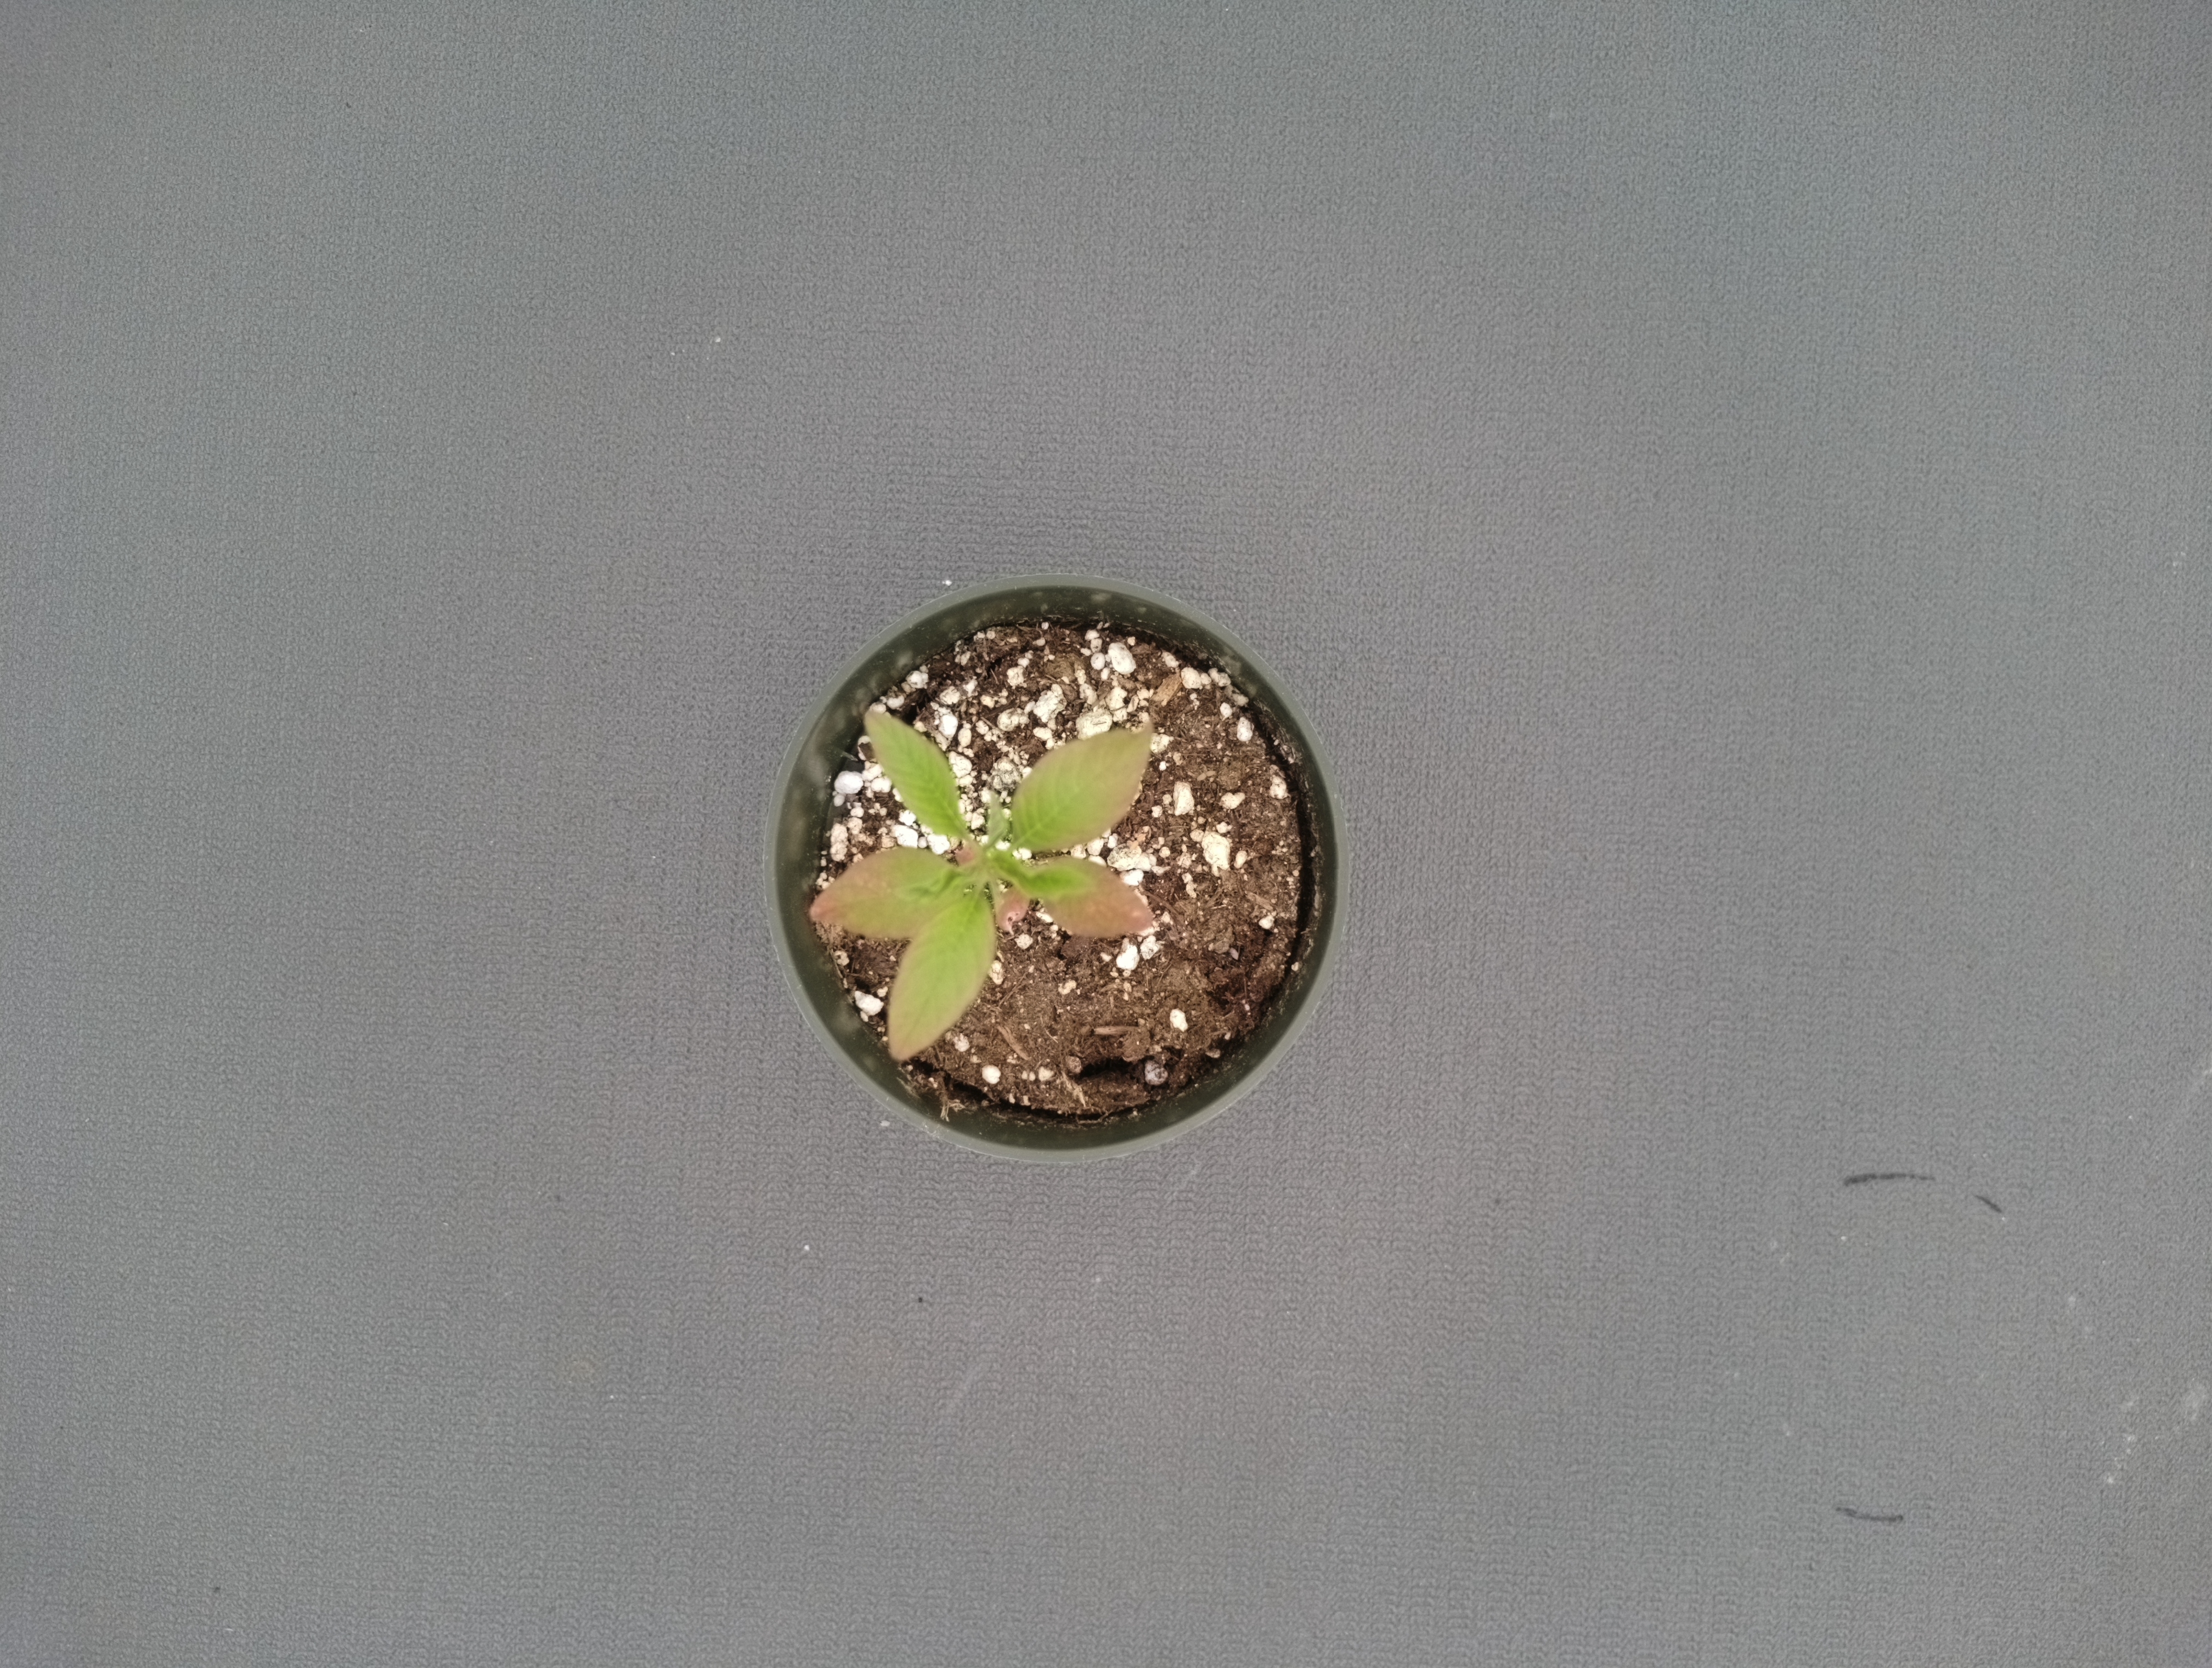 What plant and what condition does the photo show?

waterhemp, chlorosis only
